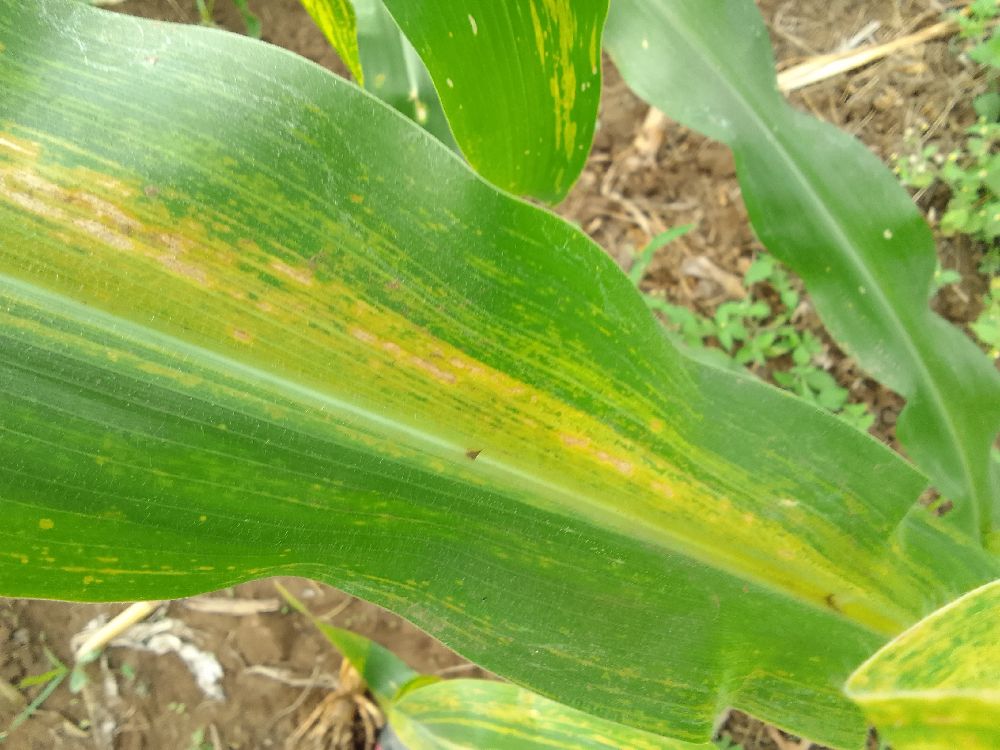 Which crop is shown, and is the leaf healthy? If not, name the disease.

maize, maize lethal necrosis
